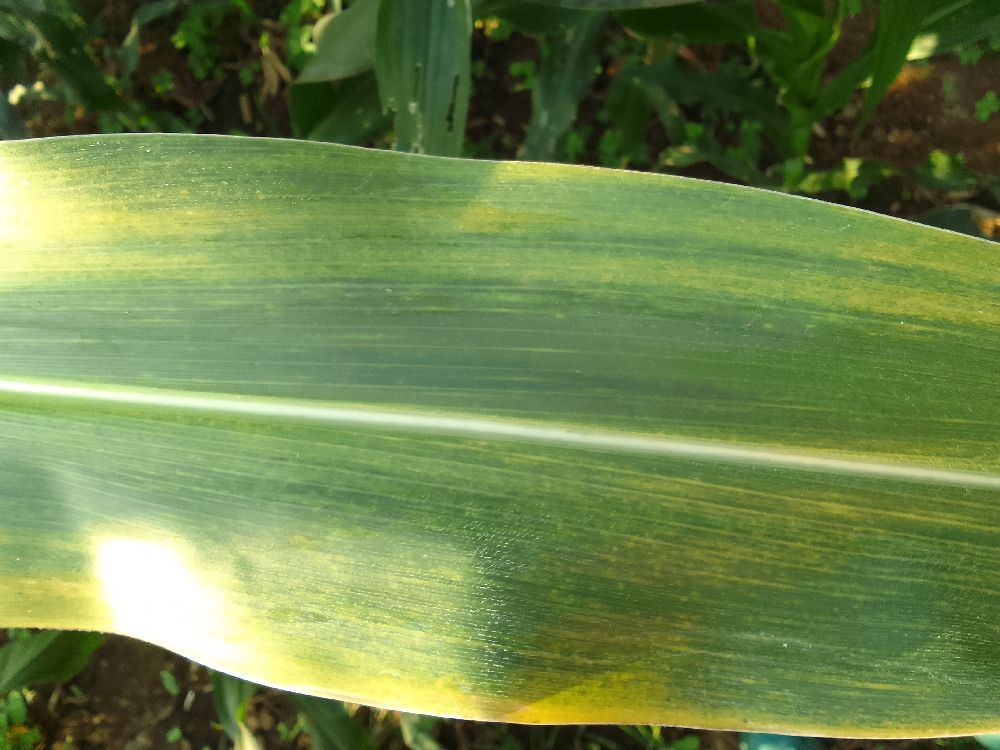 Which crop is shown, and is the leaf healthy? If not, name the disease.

maize, maize lethal necrosis
